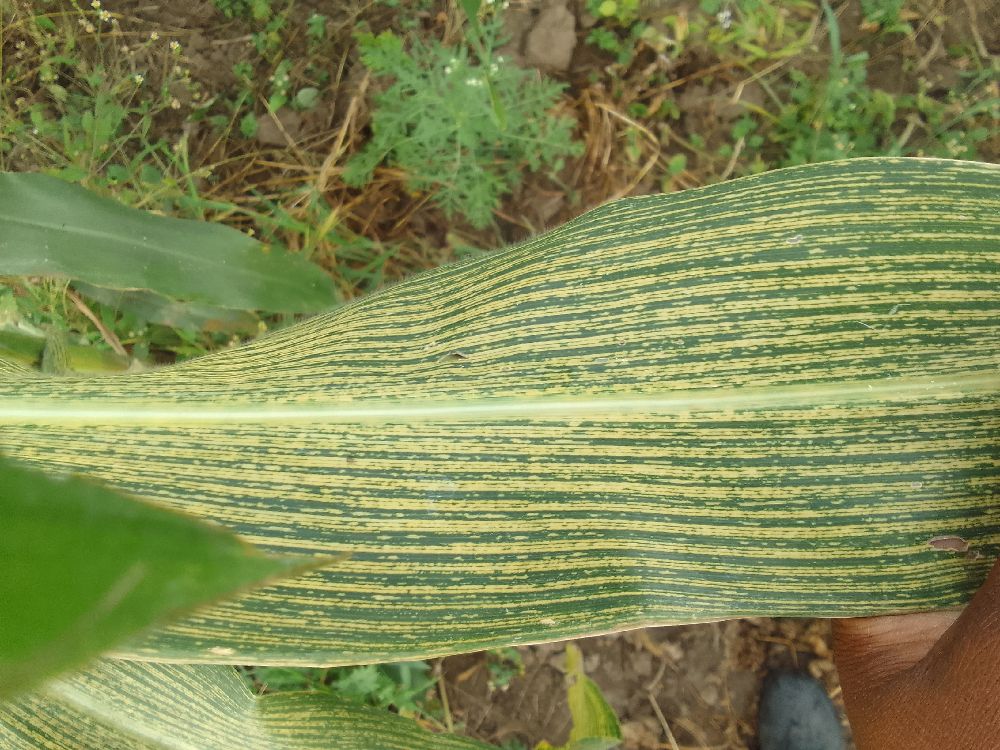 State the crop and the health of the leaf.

maize, maize streak virus
